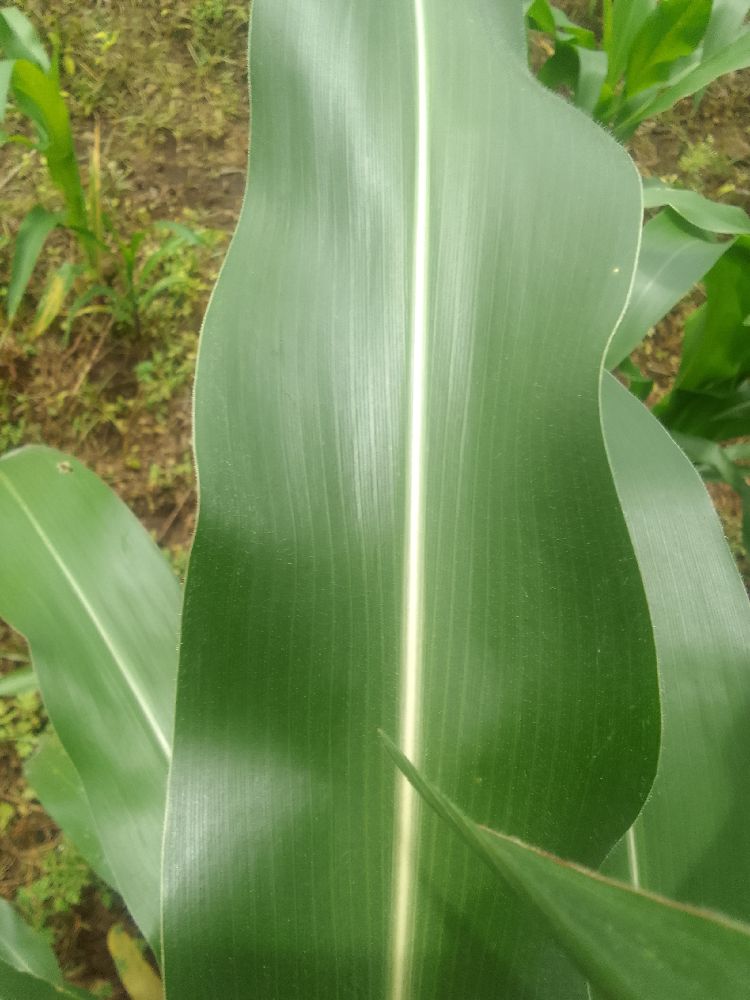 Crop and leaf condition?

maize, healthy
